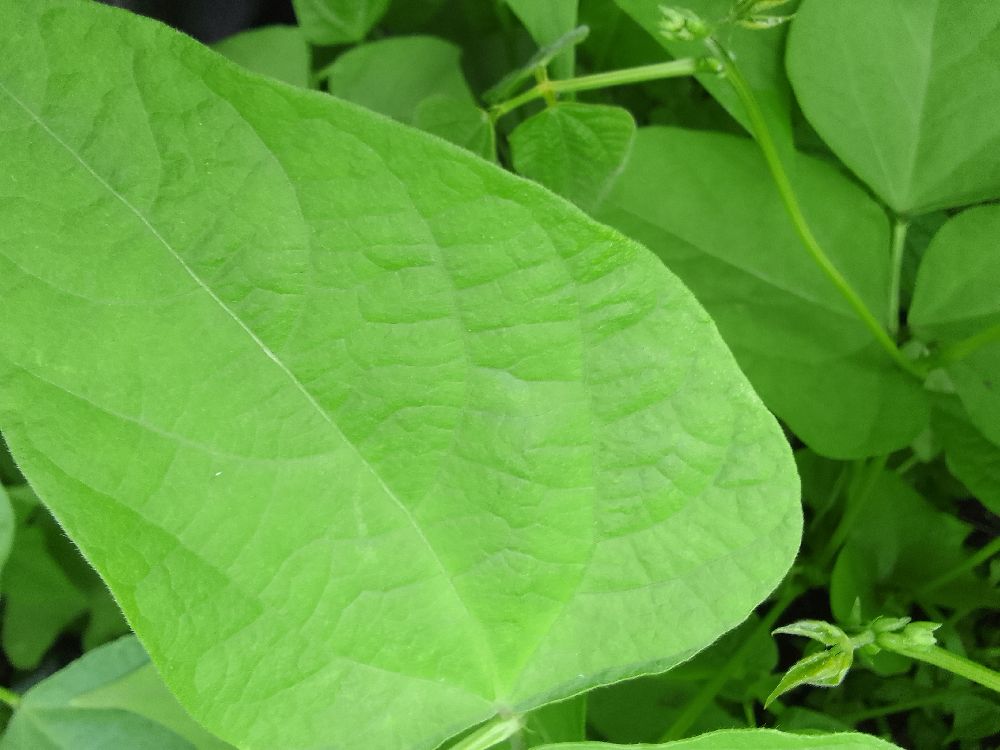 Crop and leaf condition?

common bean, healthy
